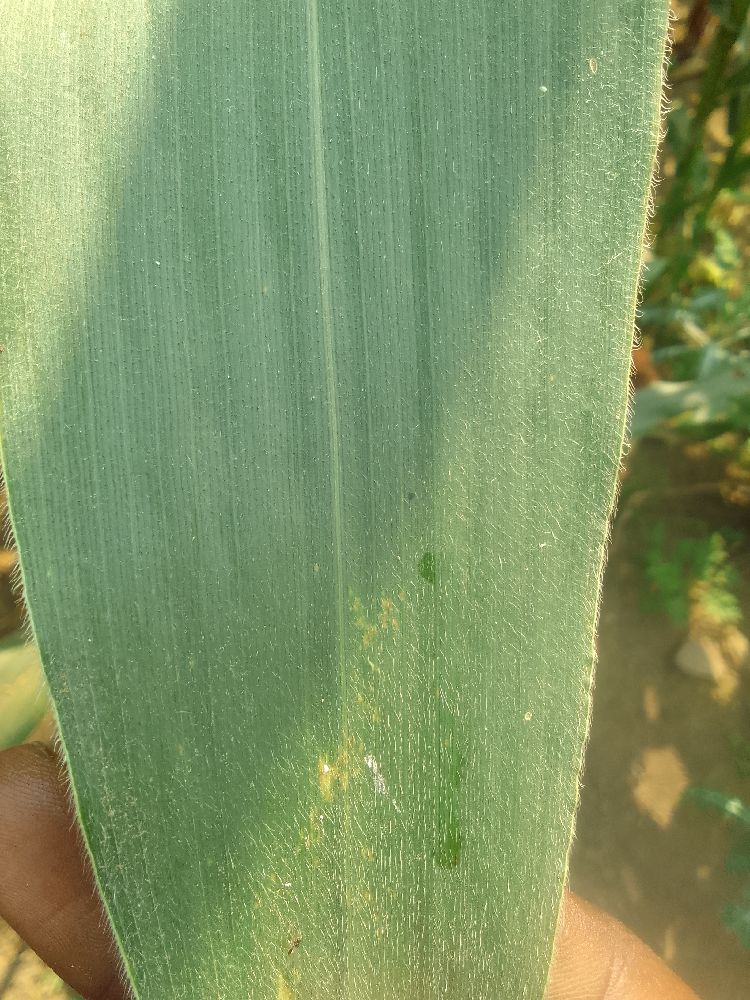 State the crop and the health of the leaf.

maize, healthy
